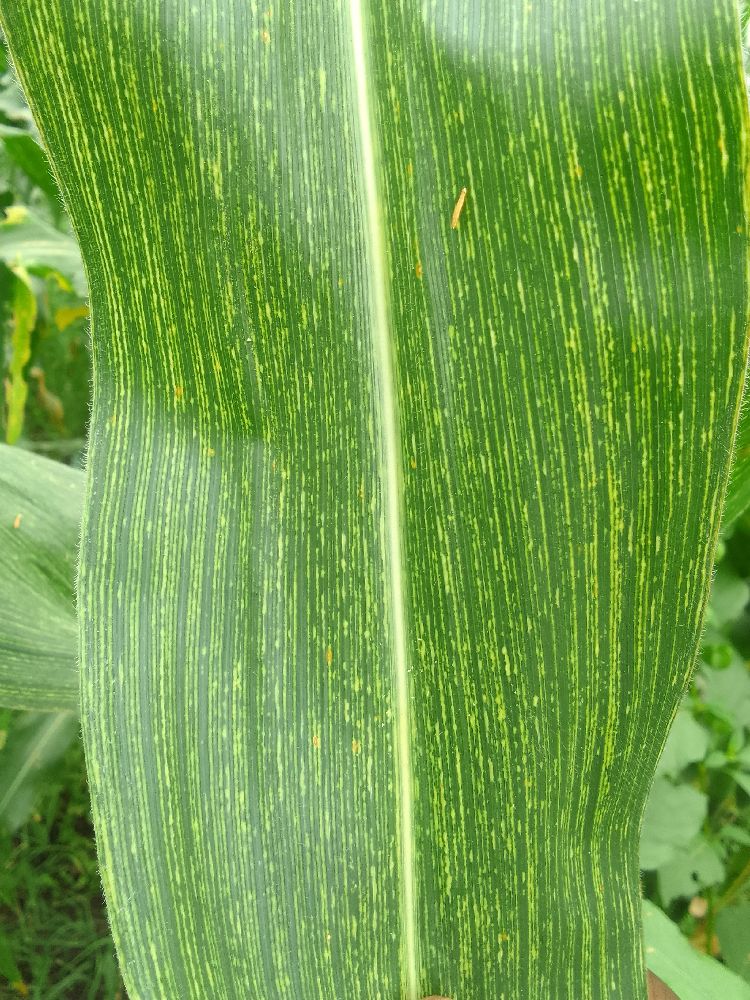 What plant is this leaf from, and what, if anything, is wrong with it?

maize, maize streak virus
